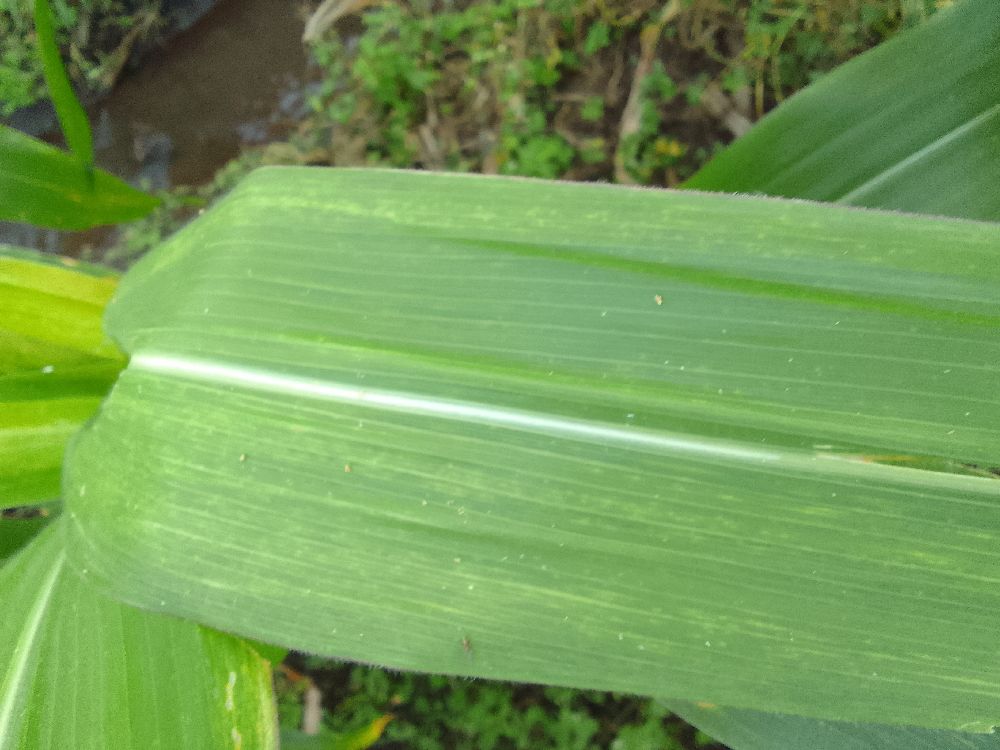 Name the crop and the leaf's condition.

maize, maize lethal necrosis
